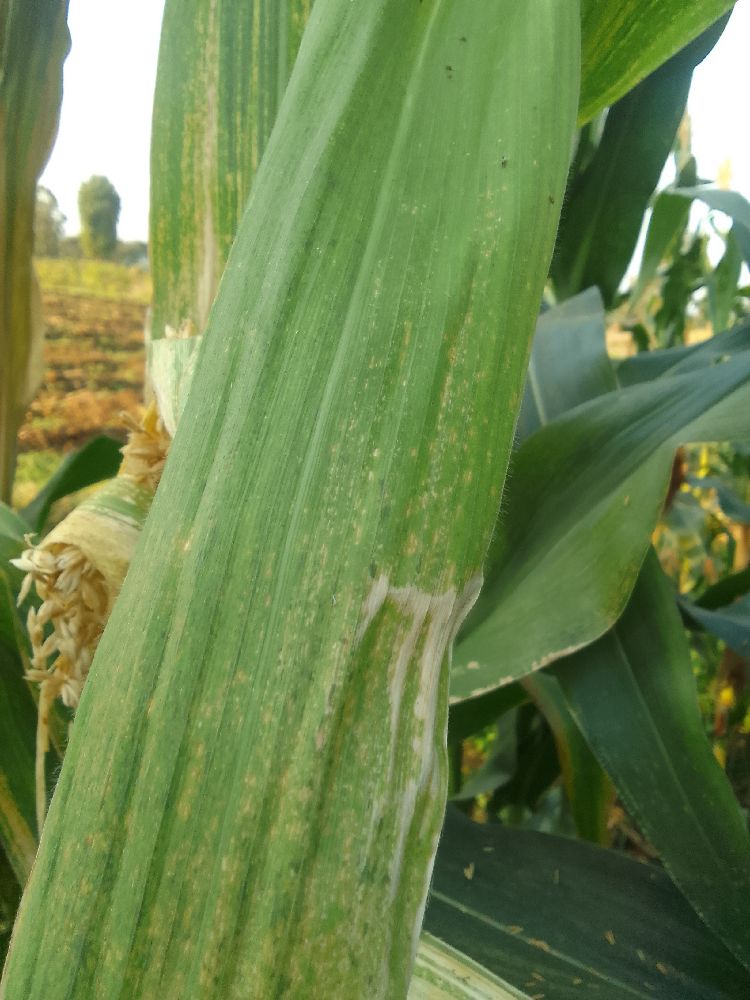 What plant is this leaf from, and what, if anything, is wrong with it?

maize, maize lethal necrosis
